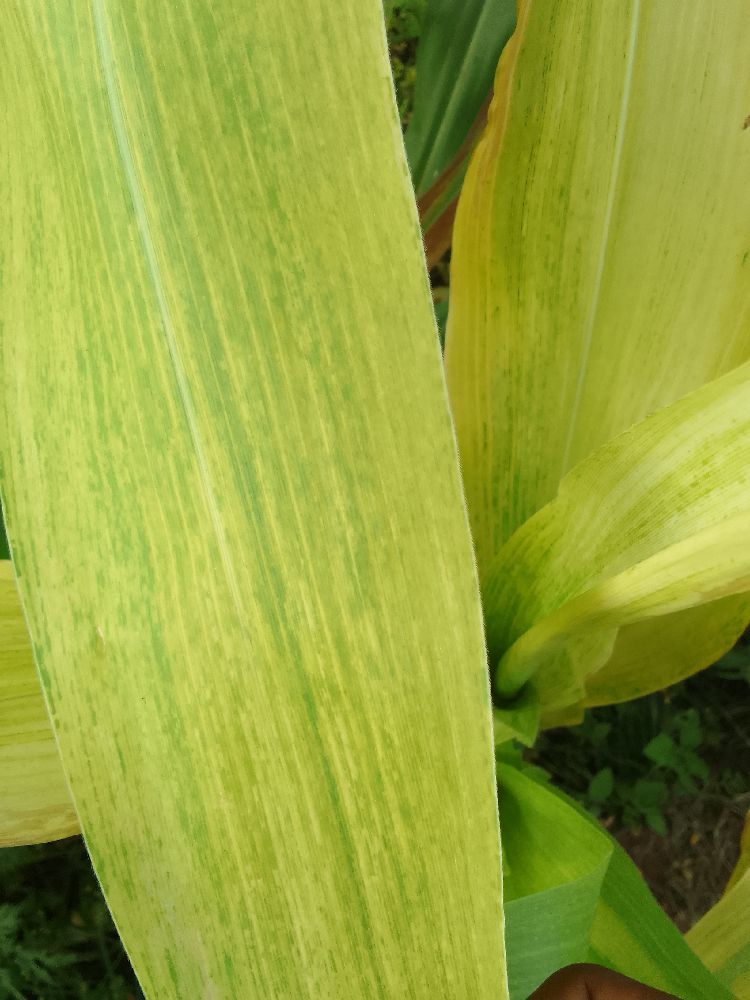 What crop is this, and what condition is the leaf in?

maize, maize lethal necrosis
